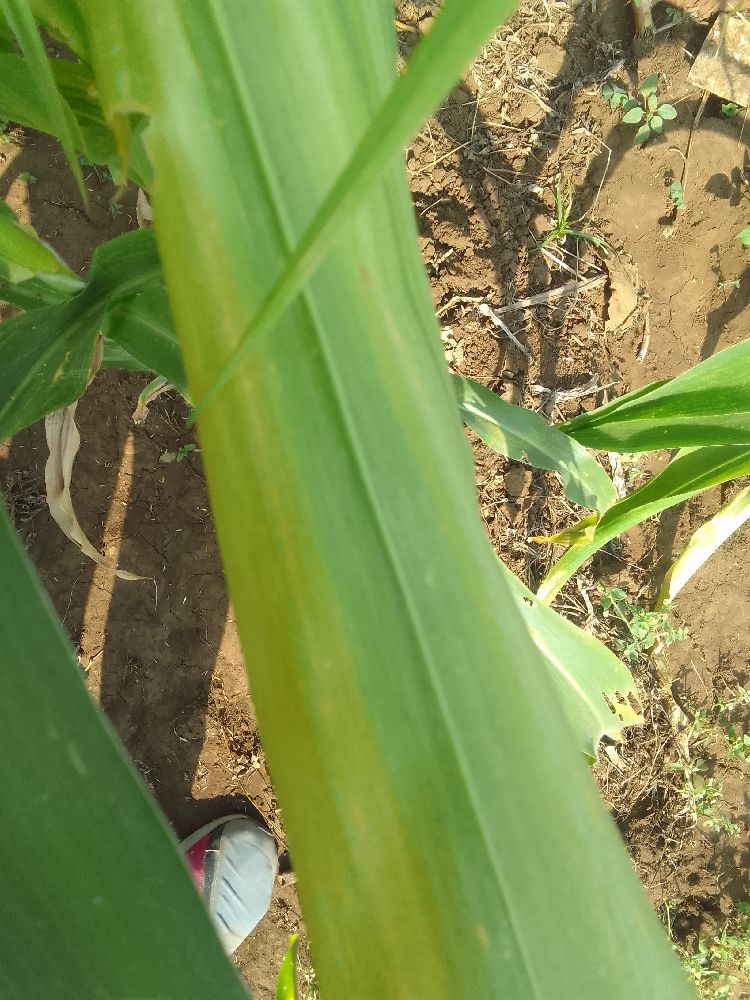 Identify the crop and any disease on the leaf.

maize, maize lethal necrosis
